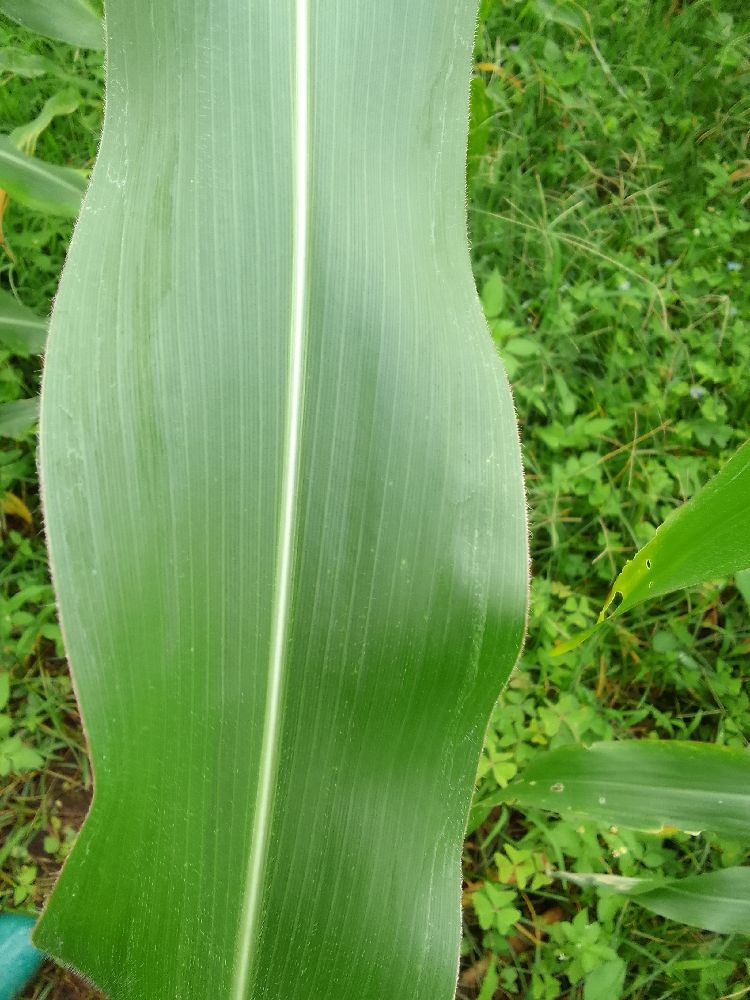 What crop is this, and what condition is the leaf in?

maize, healthy
